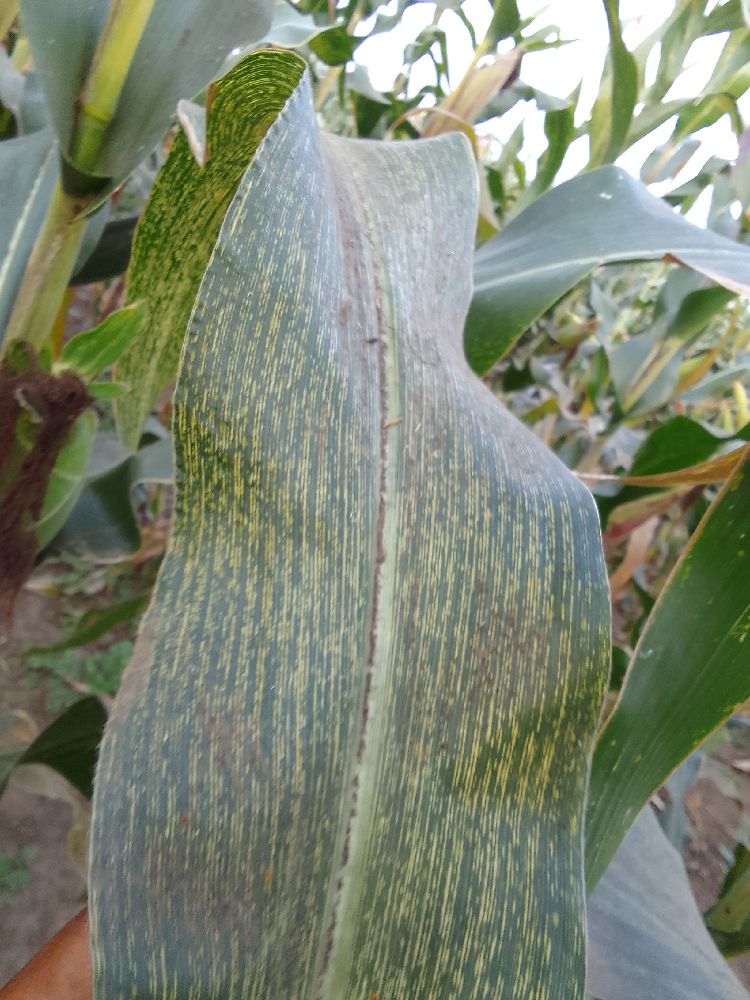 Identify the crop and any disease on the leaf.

maize, maize streak virus
